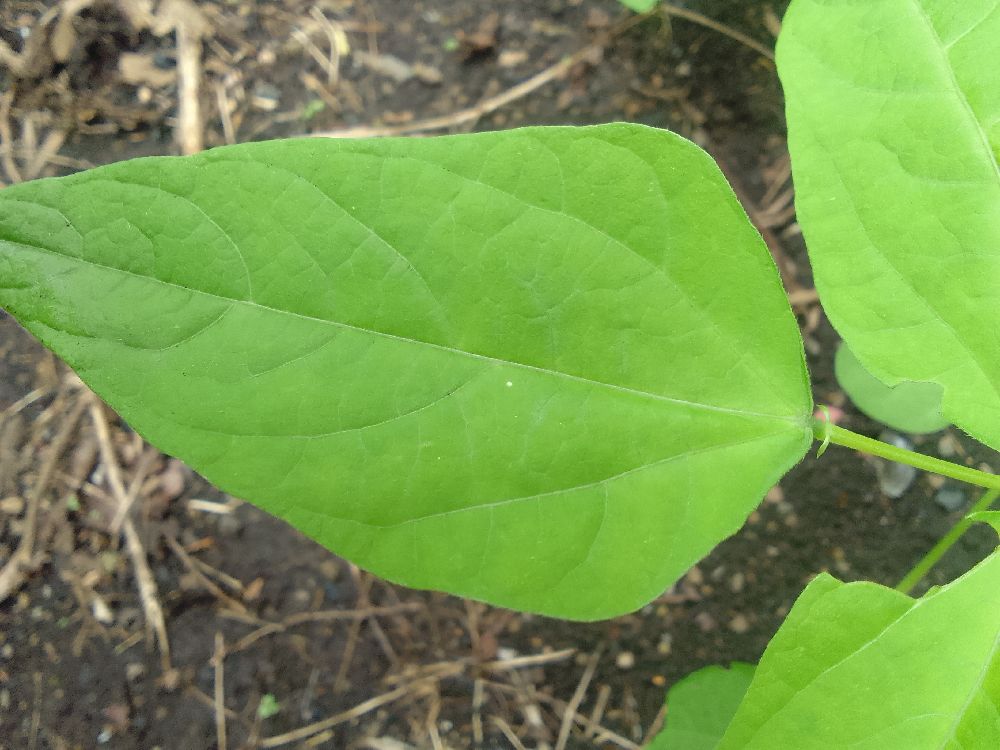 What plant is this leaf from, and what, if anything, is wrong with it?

common bean, healthy
